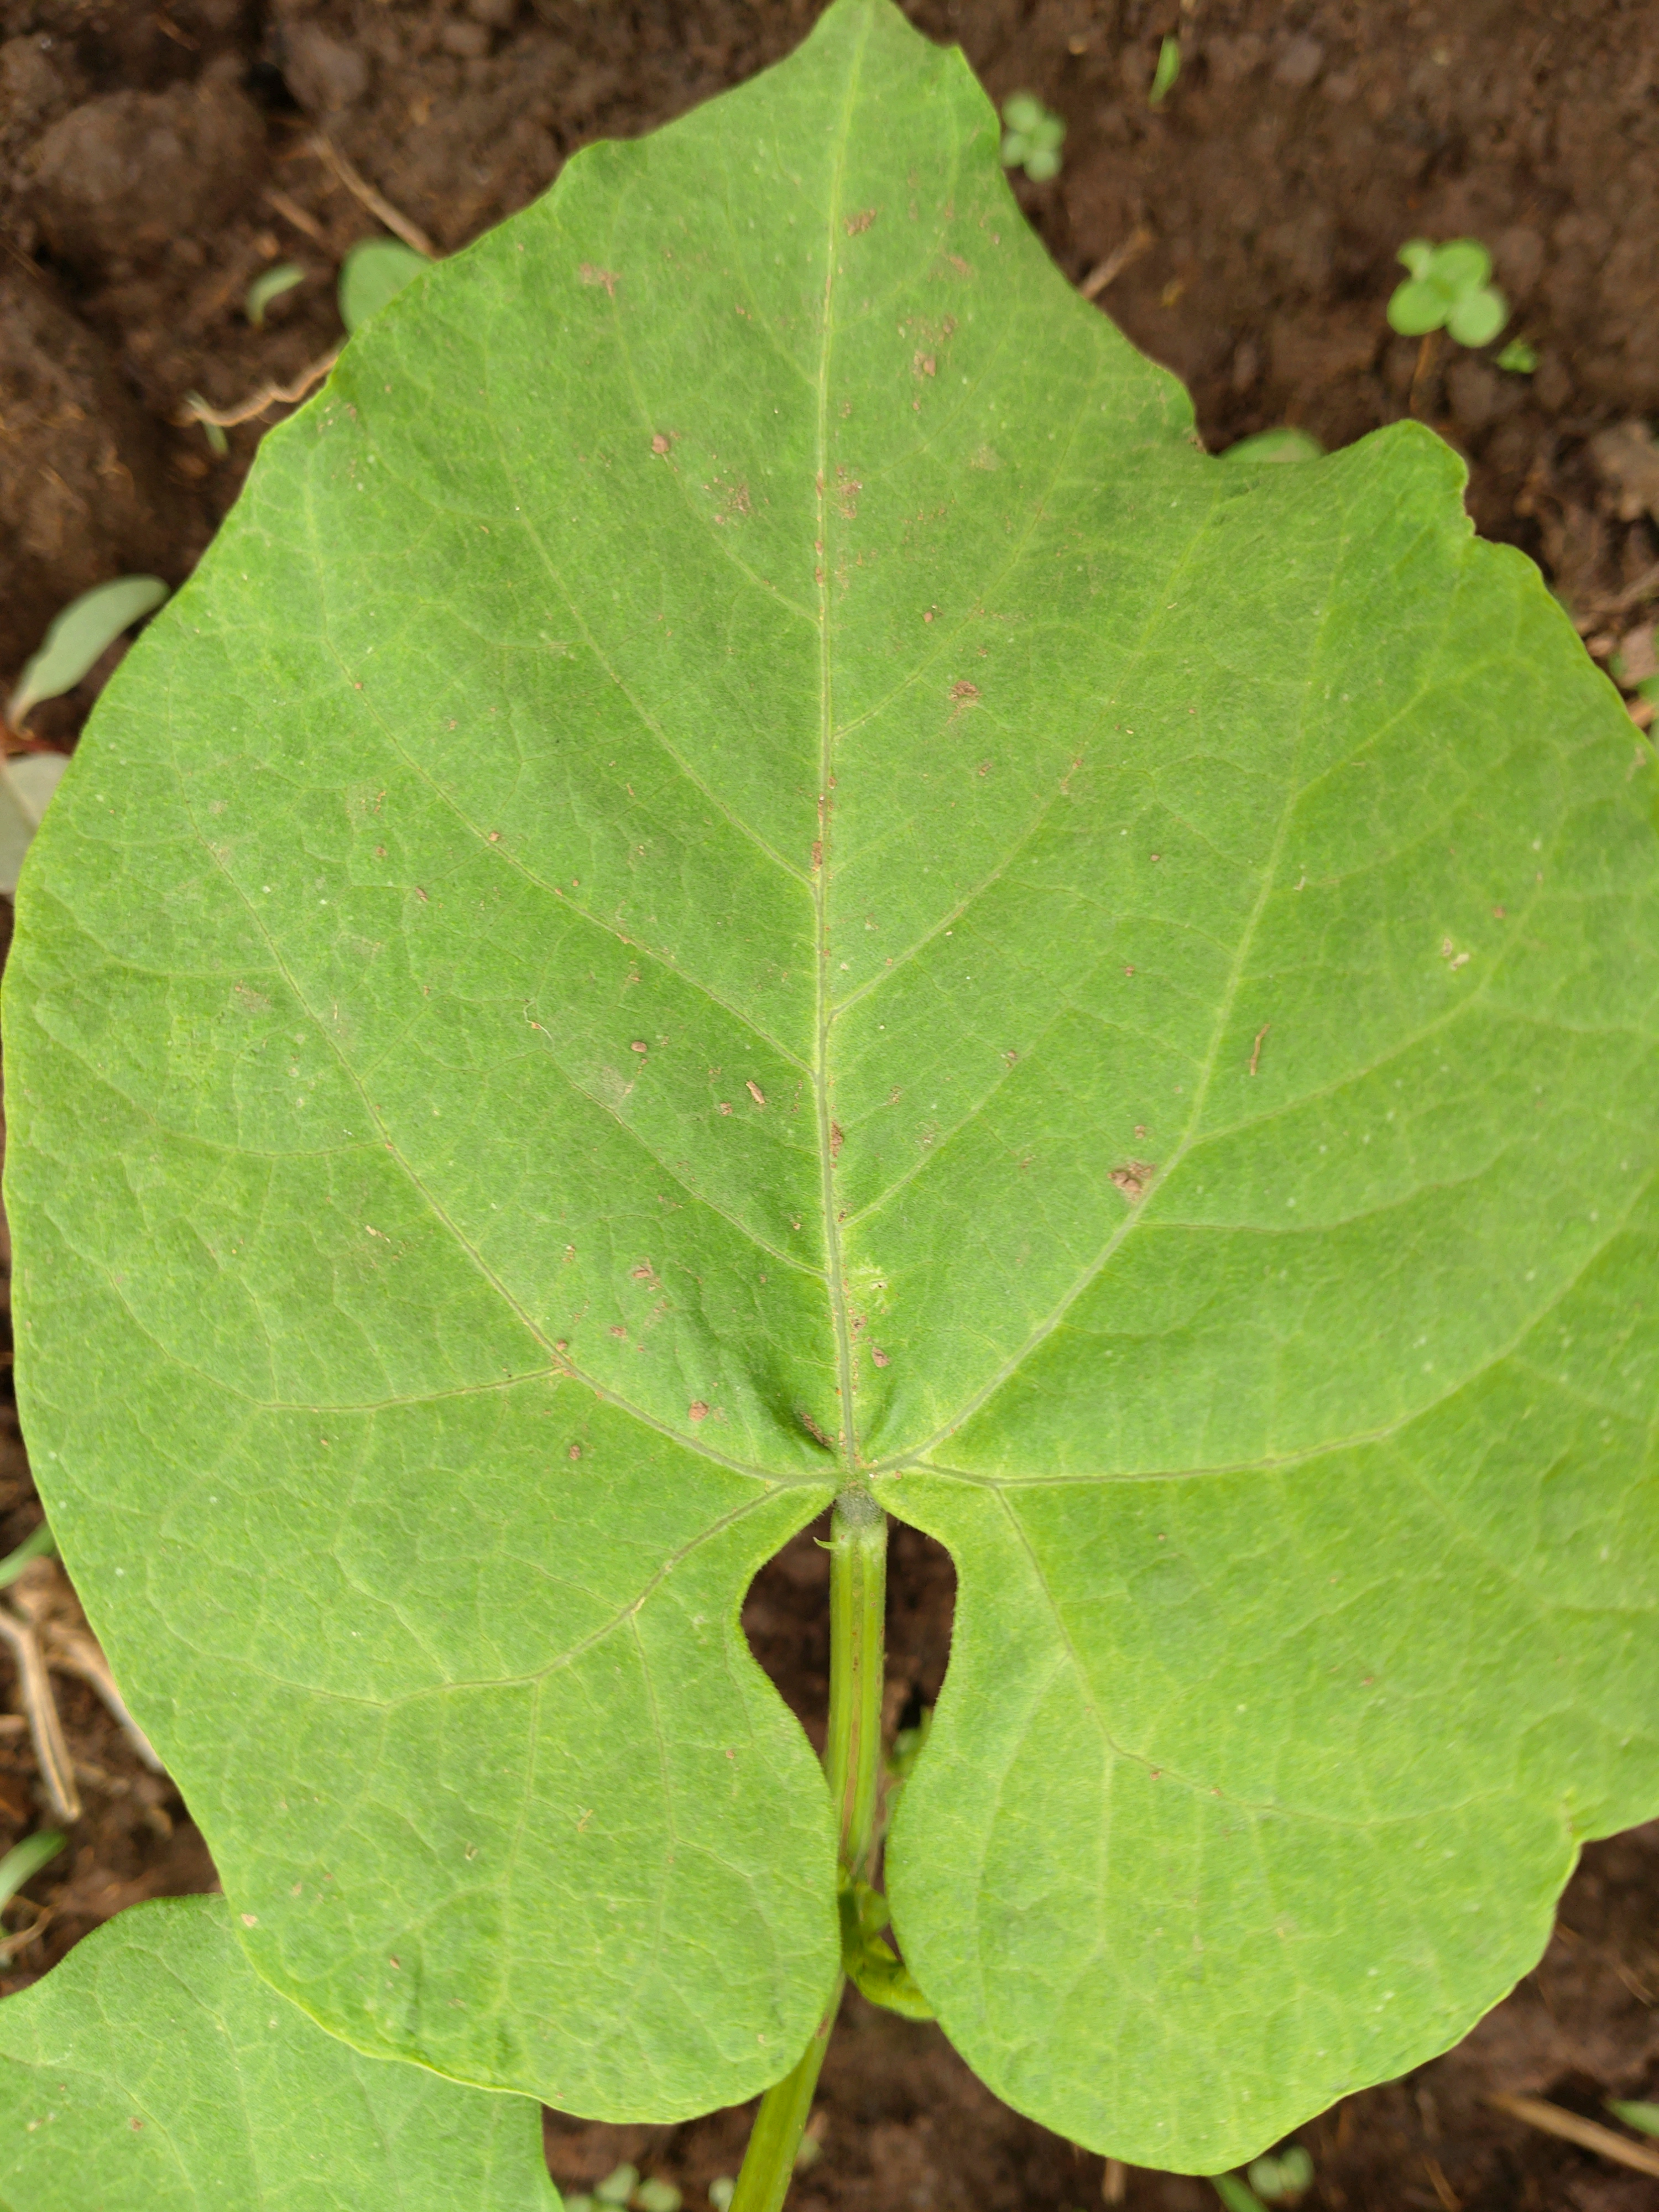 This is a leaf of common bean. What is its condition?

healthy
